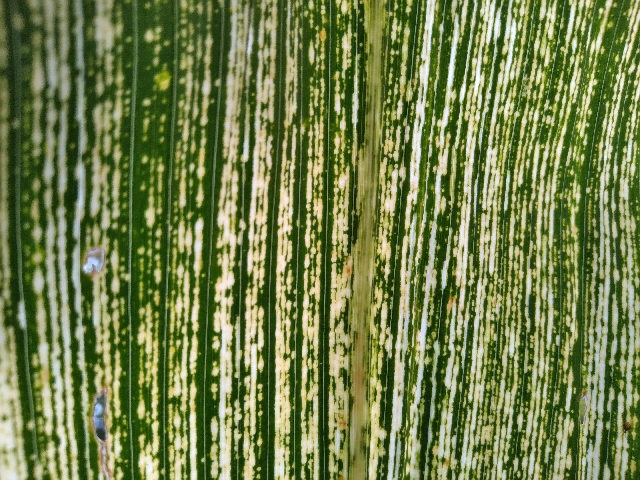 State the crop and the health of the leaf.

maize, maize streak virus
